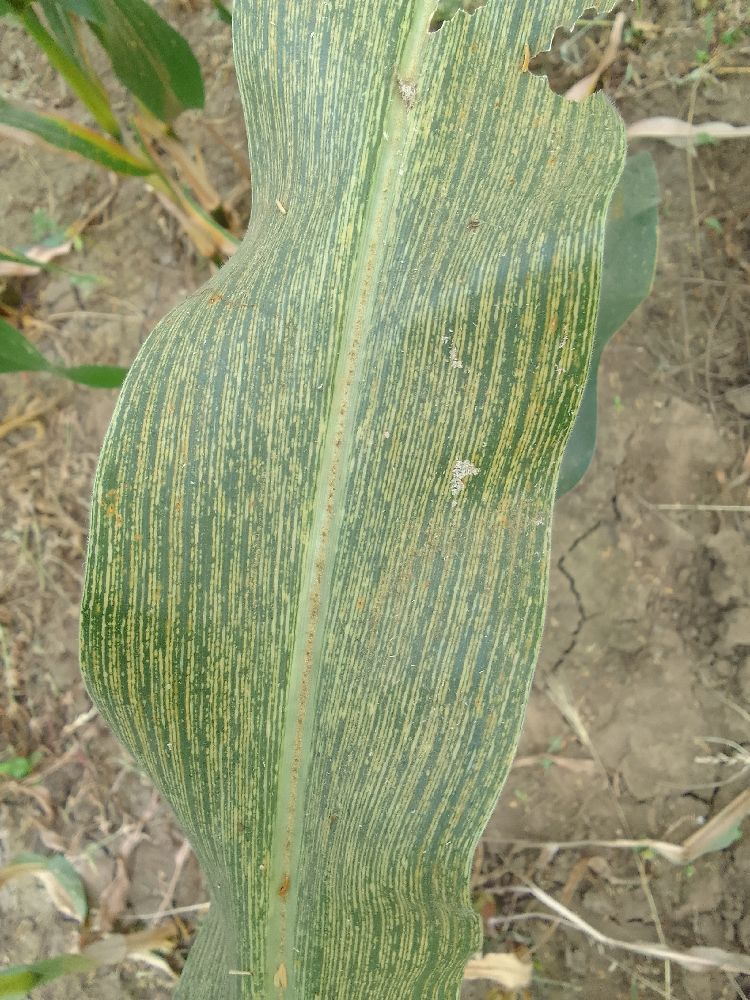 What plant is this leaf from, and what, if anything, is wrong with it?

maize, maize streak virus
